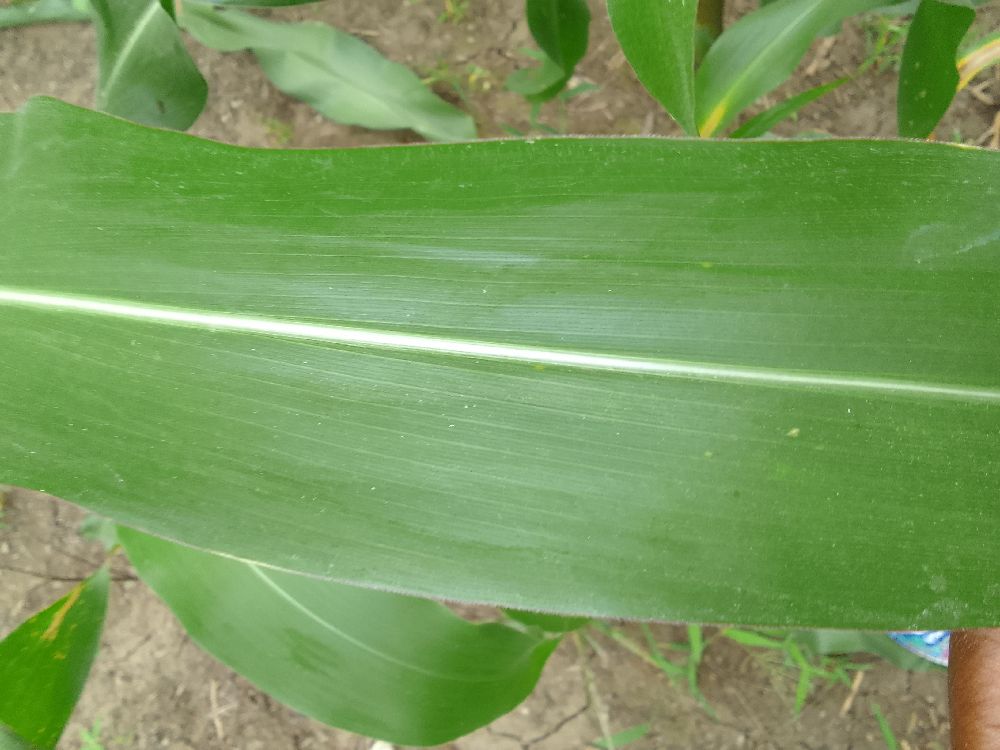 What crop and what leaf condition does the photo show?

maize, healthy
